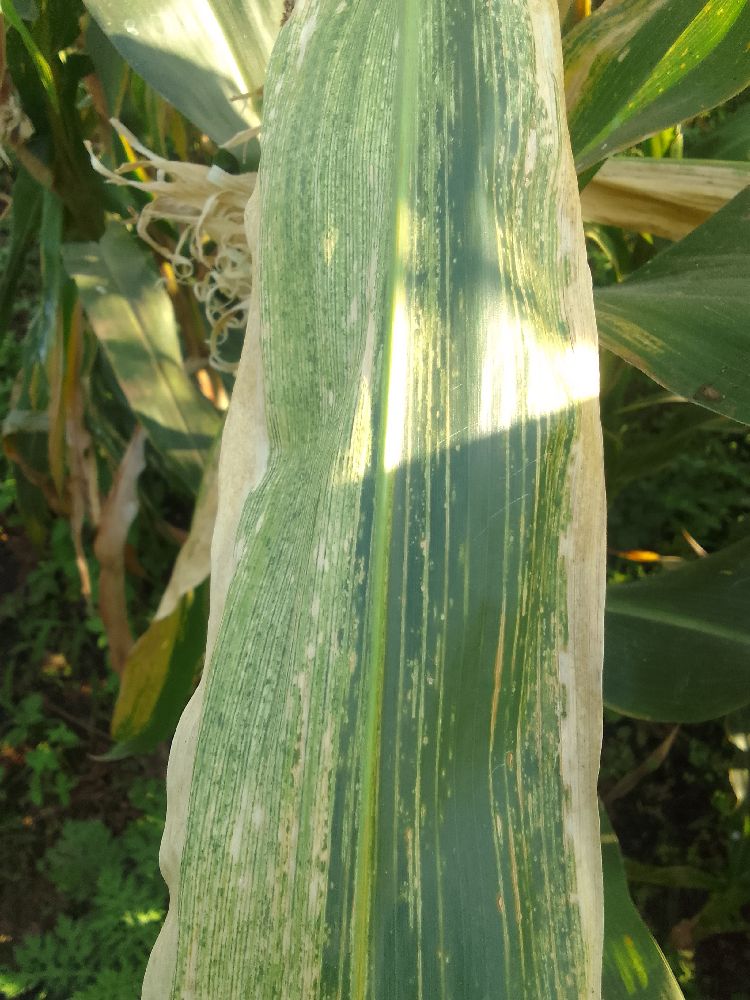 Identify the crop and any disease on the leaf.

maize, maize lethal necrosis
